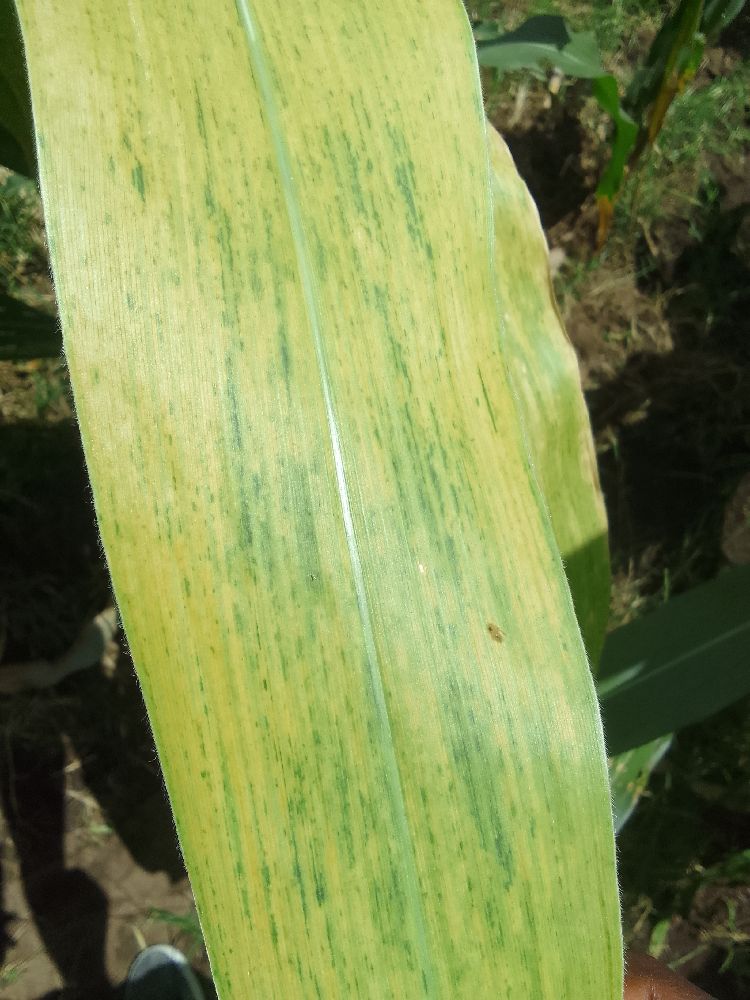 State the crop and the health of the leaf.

maize, maize lethal necrosis
